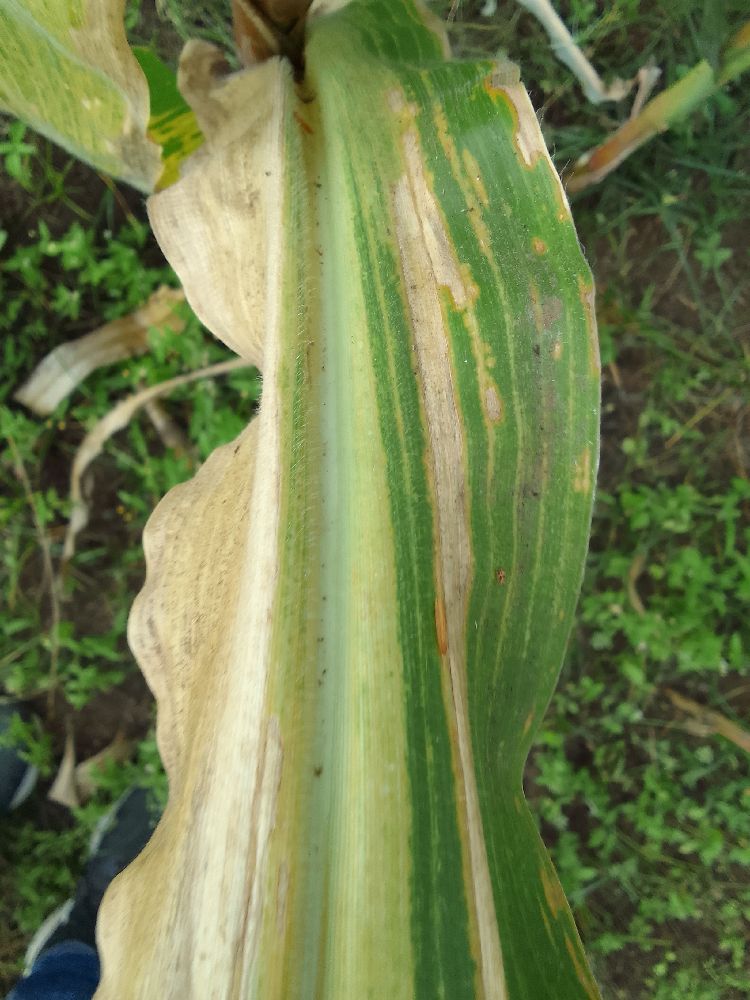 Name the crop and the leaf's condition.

maize, maize lethal necrosis
